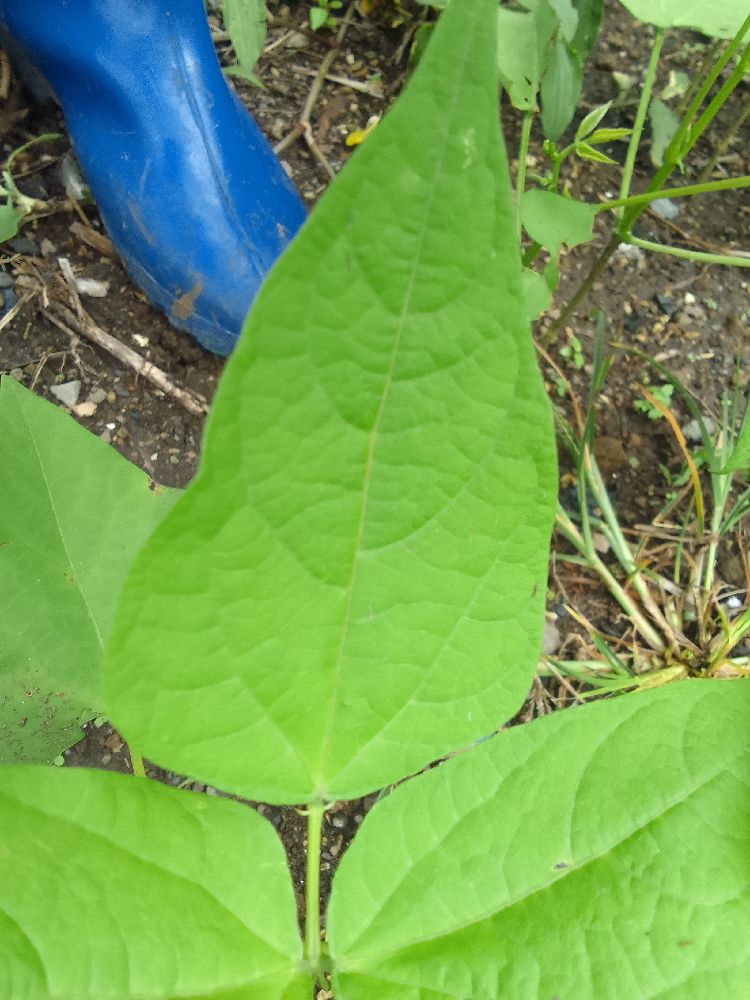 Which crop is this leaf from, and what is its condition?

common bean, healthy
